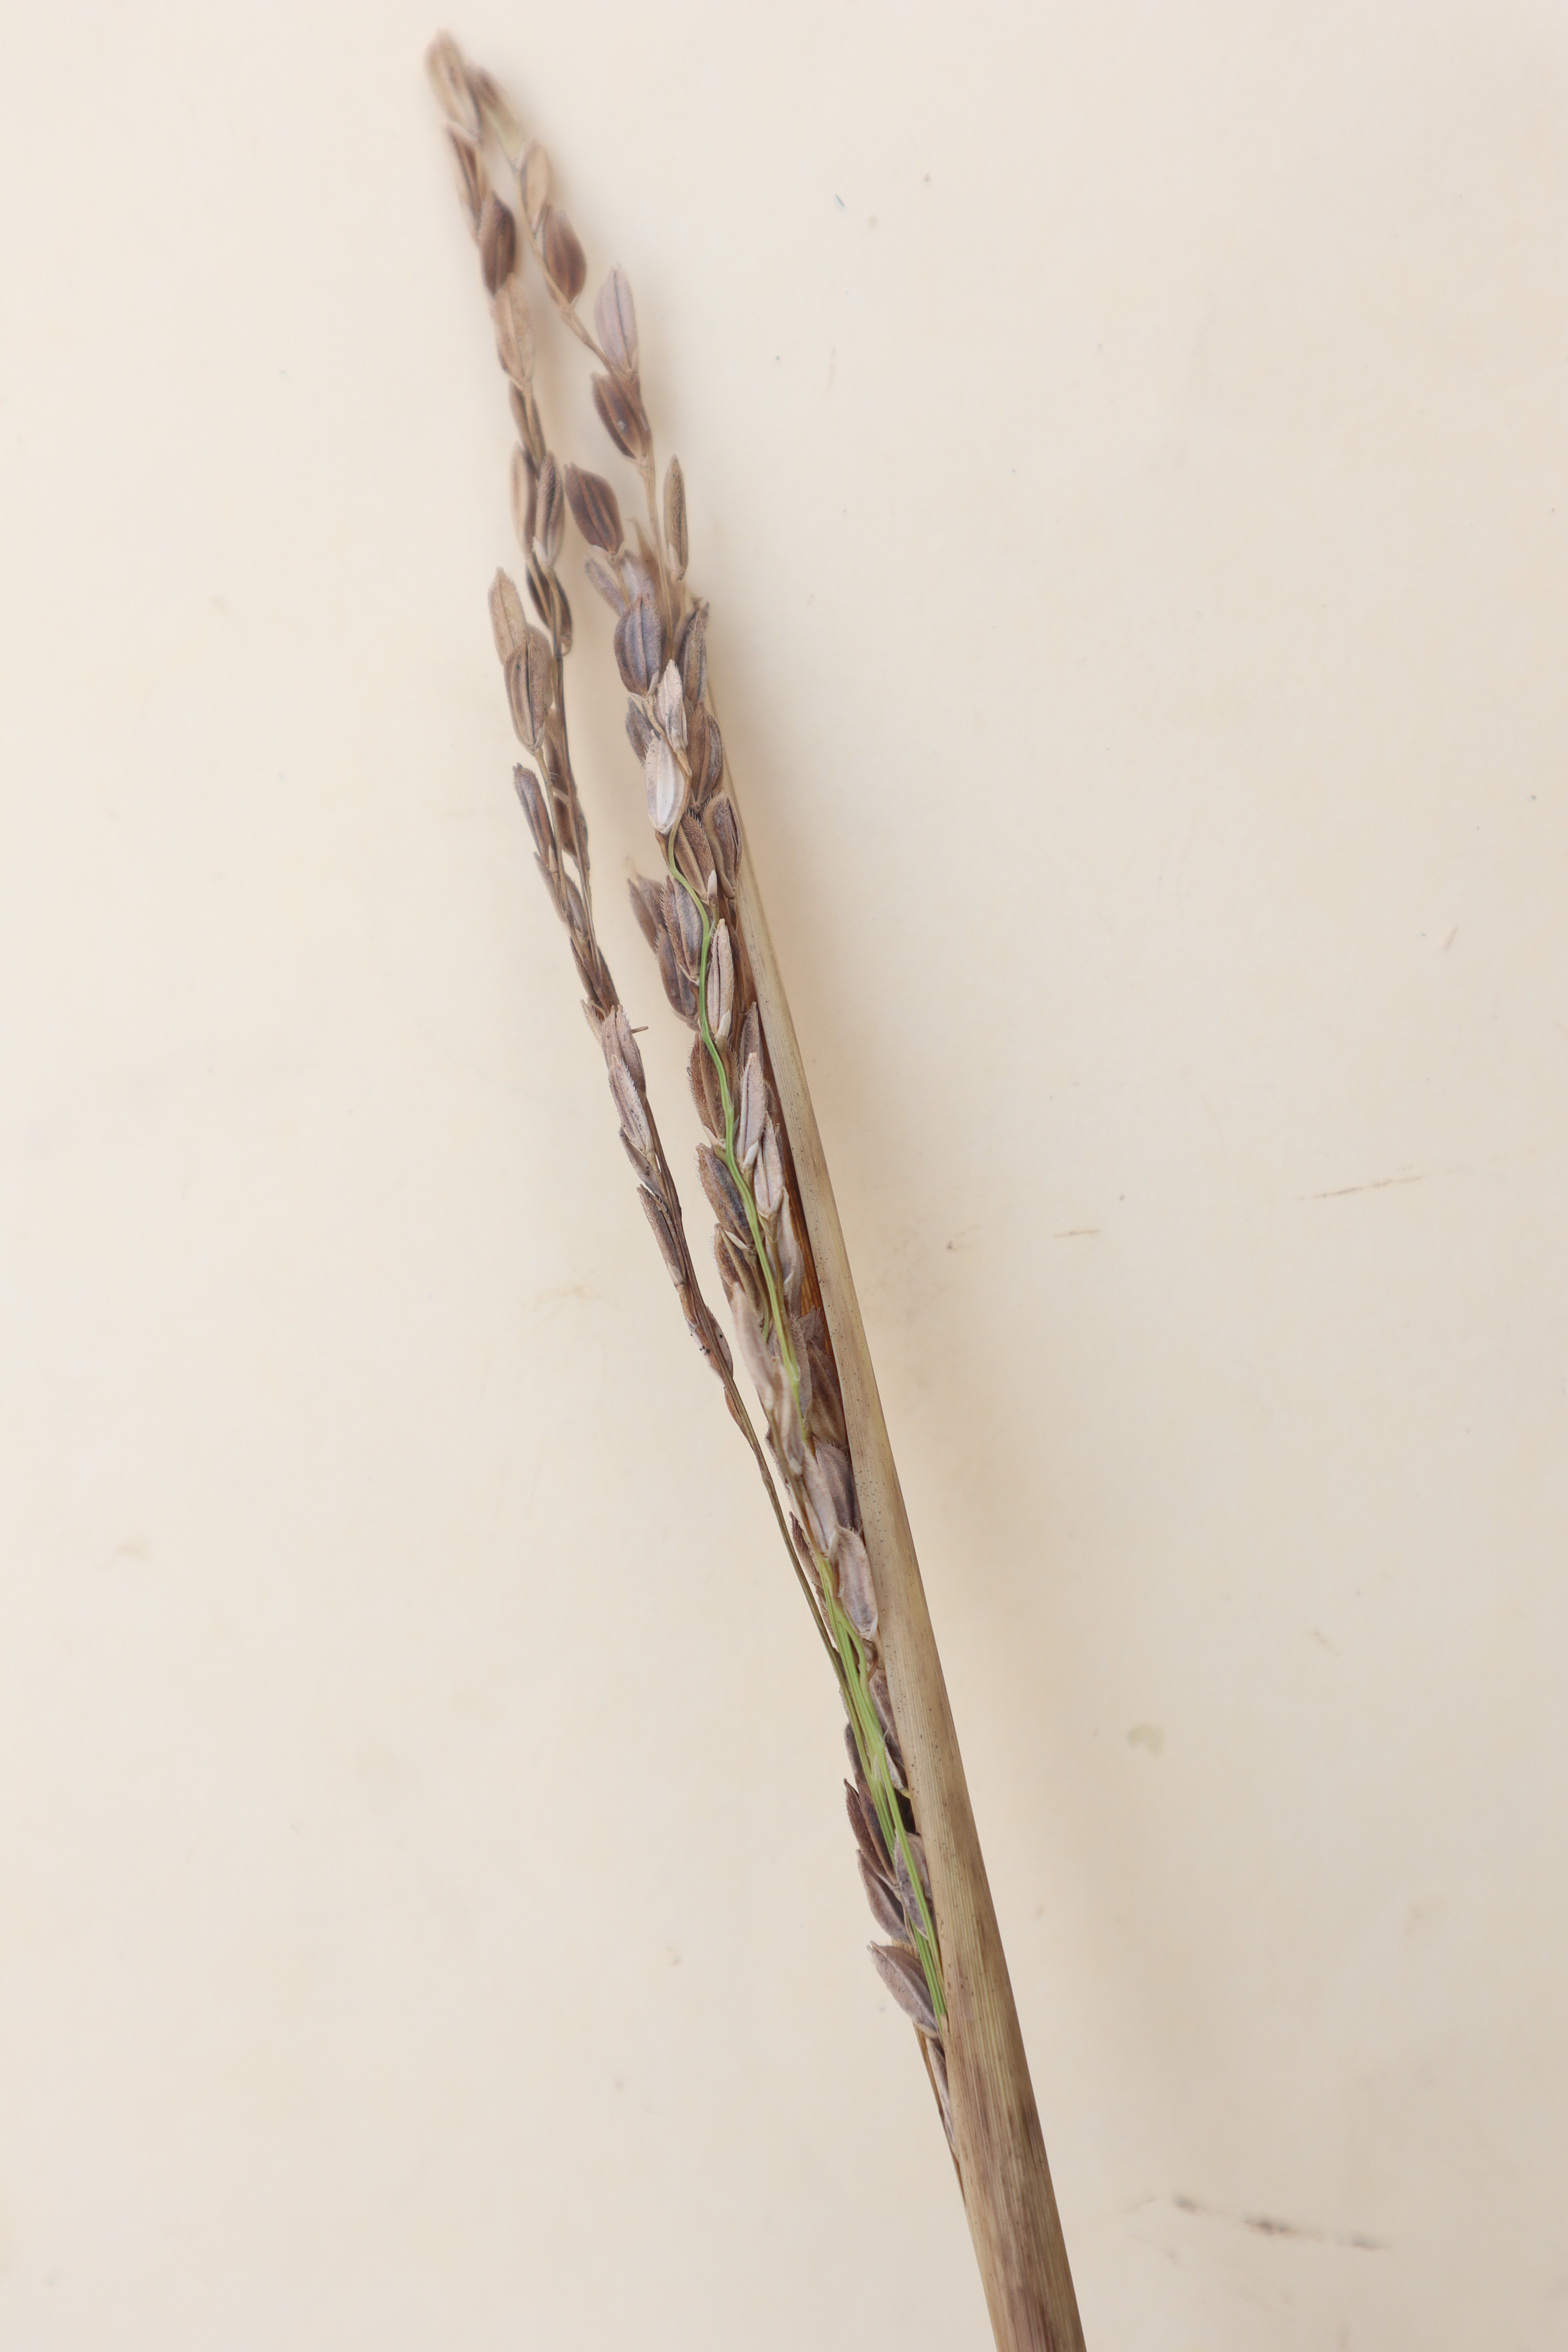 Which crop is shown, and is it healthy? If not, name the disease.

rice, sarocladium oryzae
